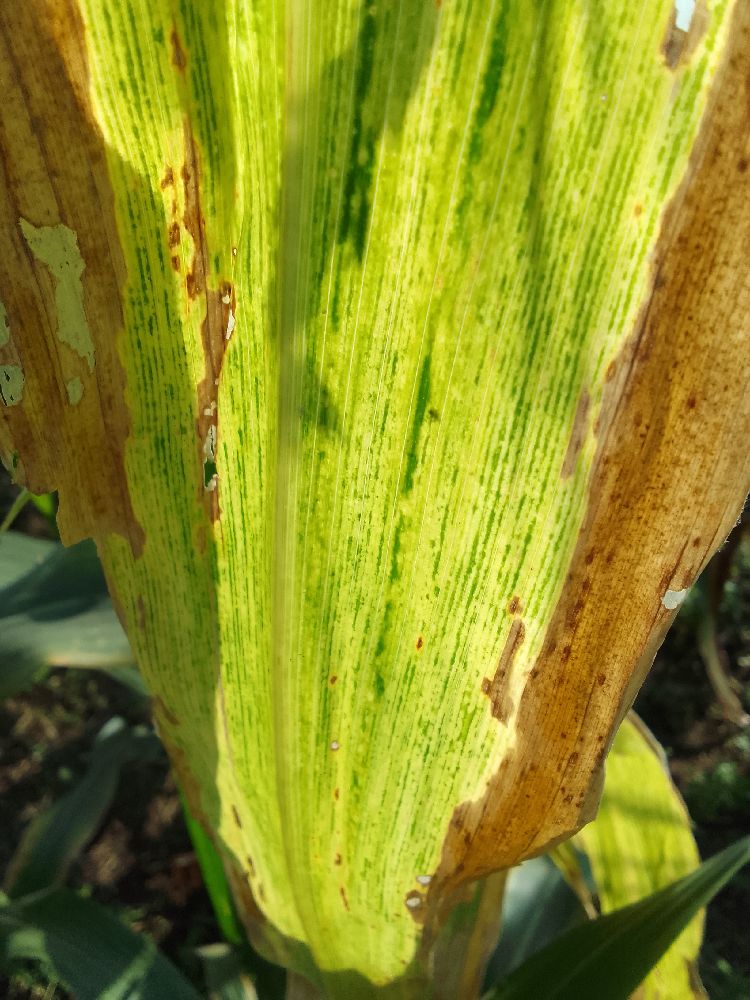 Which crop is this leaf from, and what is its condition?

maize, maize lethal necrosis
